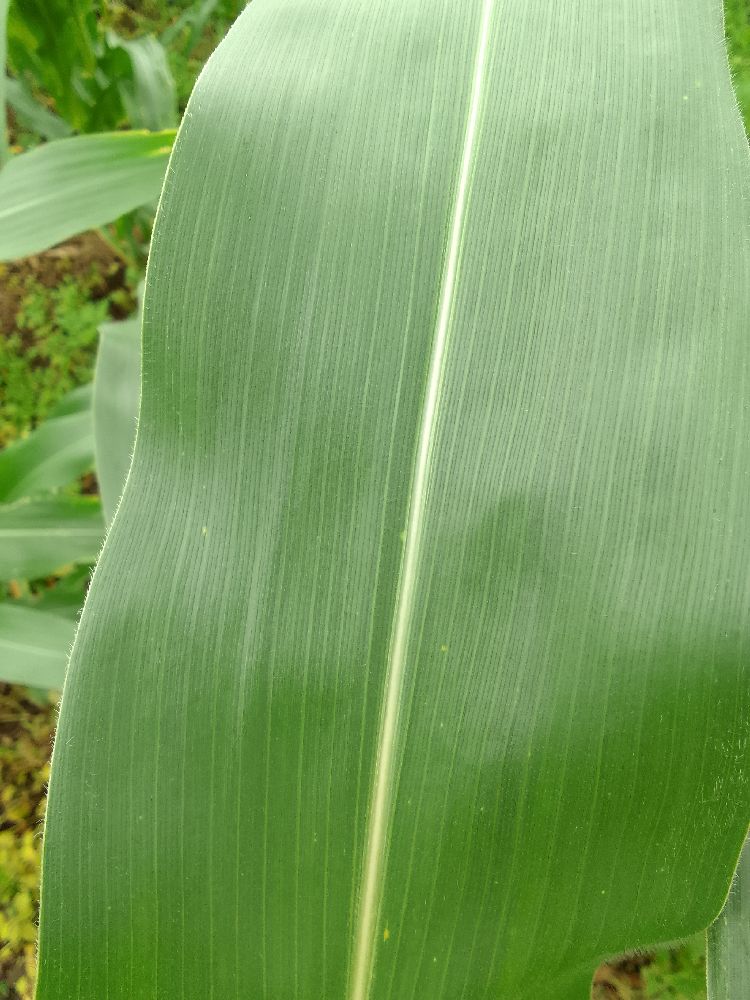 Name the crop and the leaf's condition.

maize, healthy
